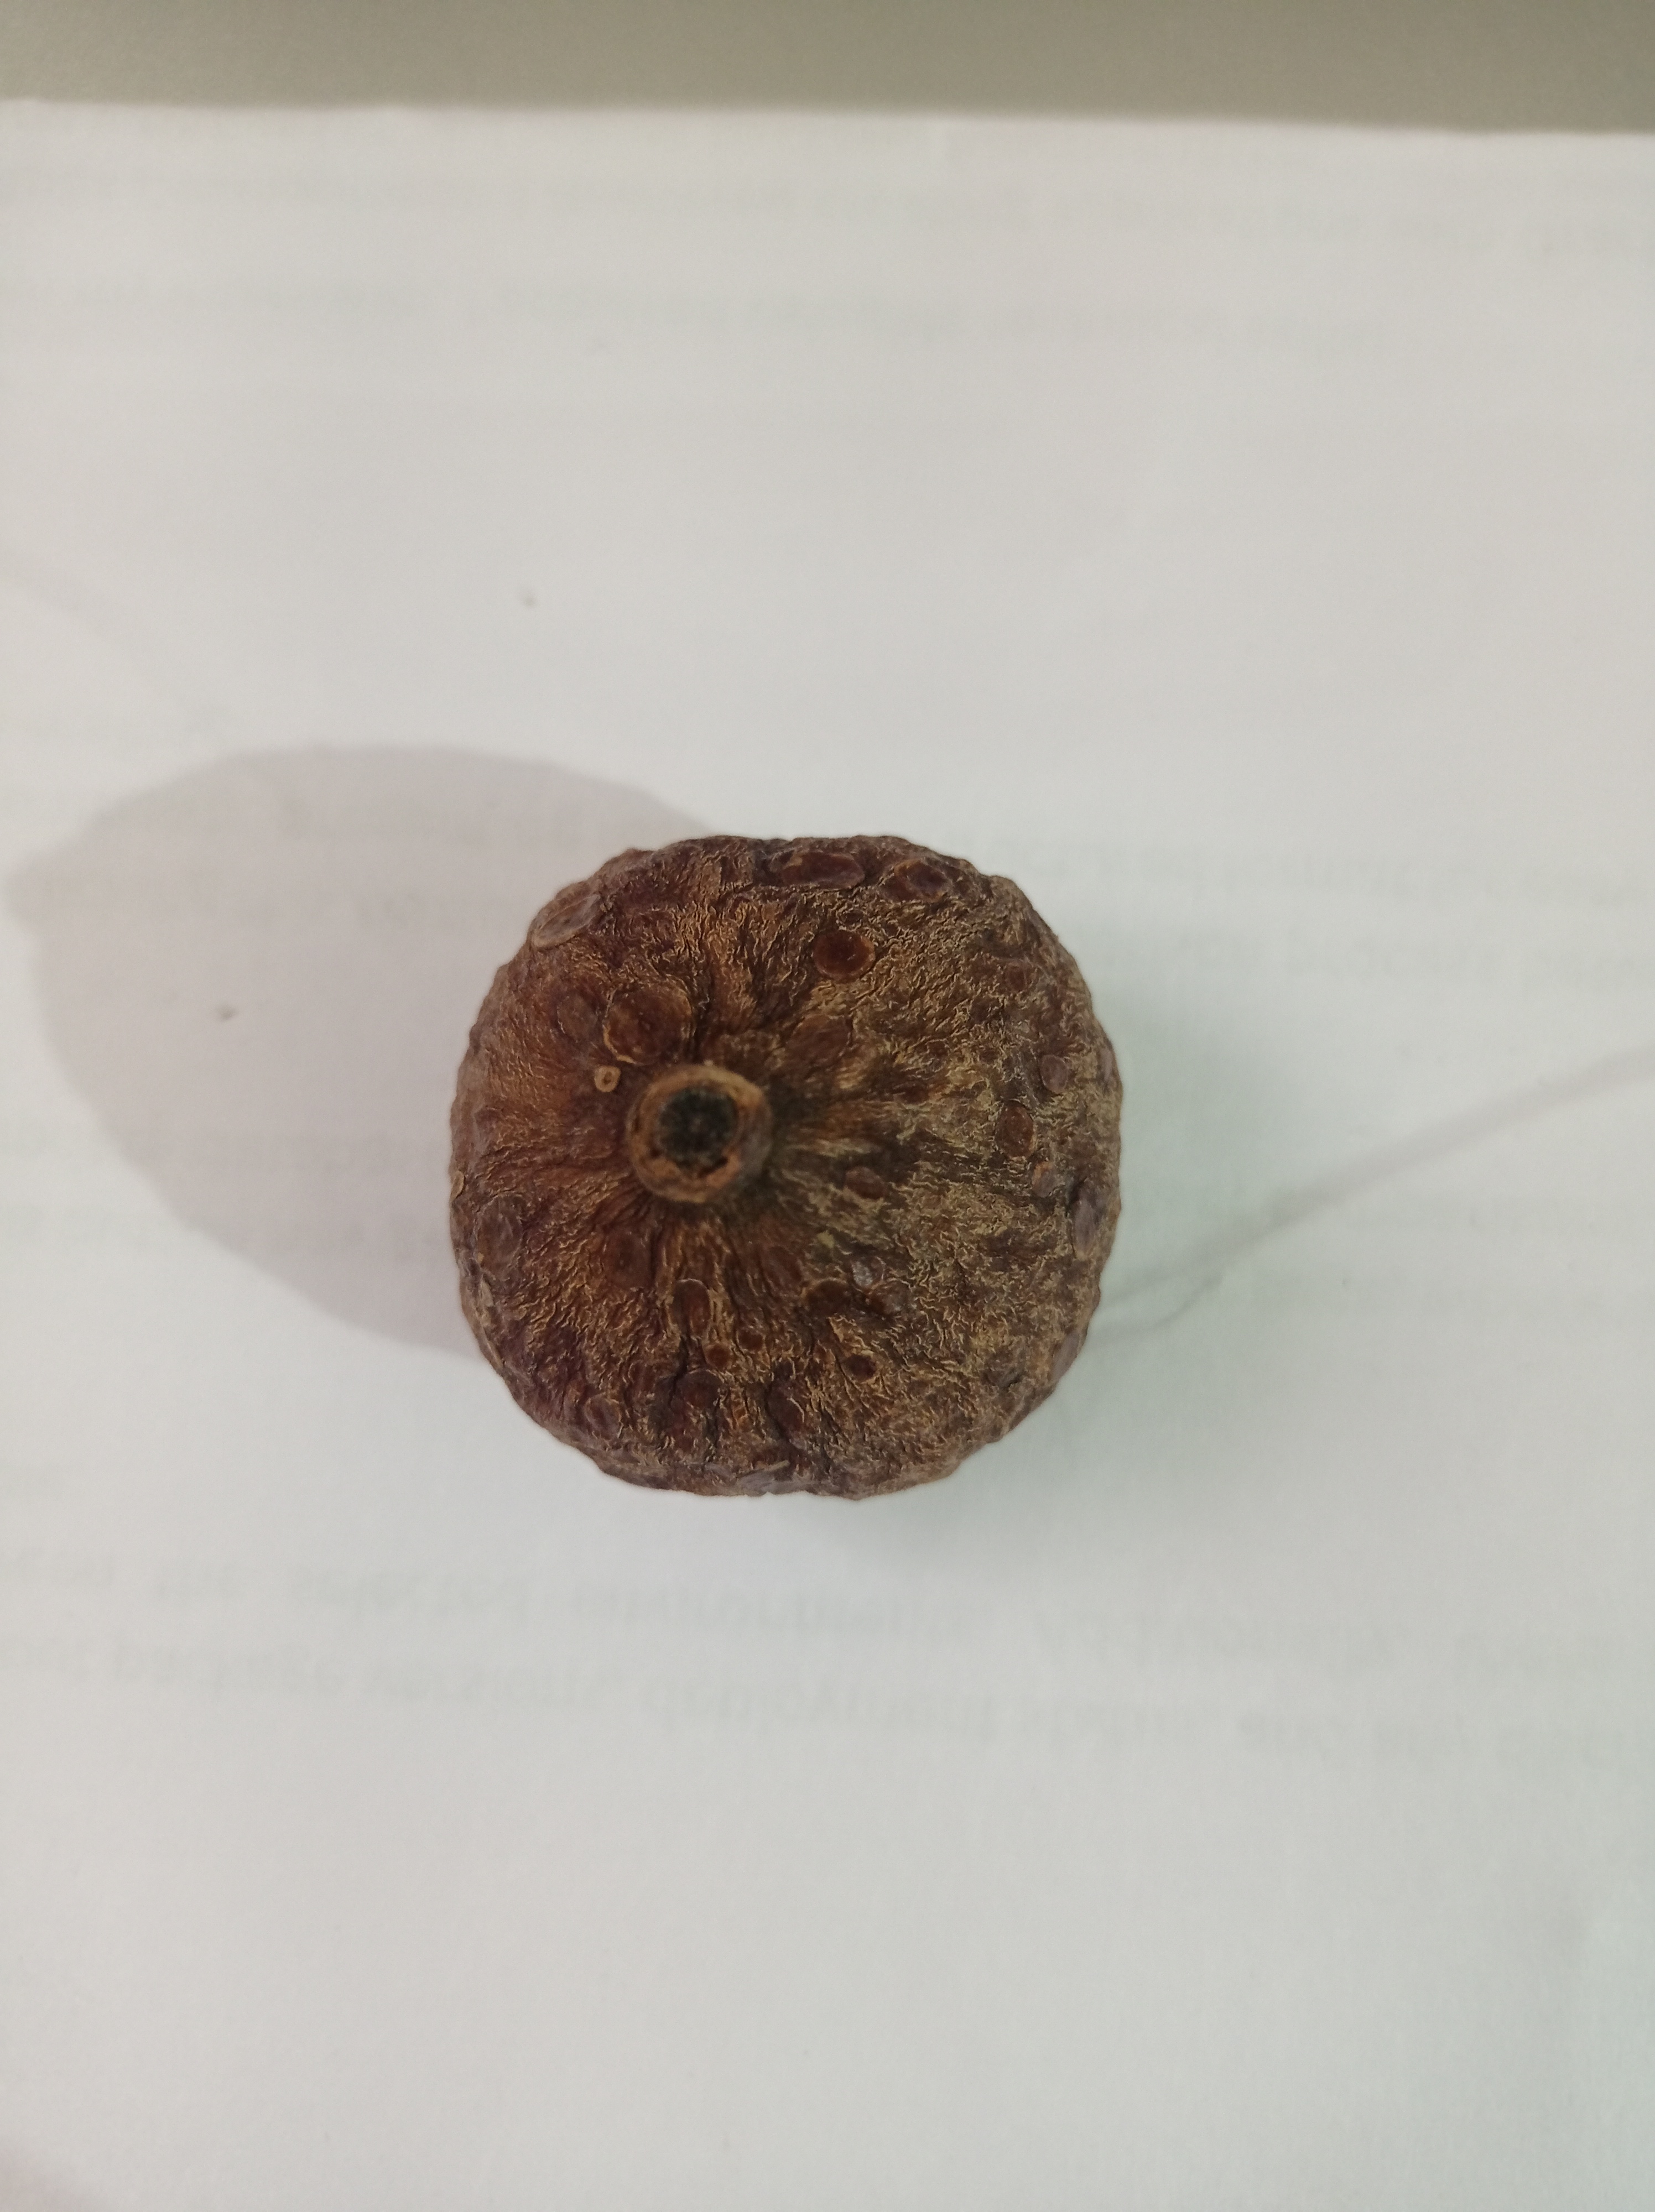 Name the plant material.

madanphal
